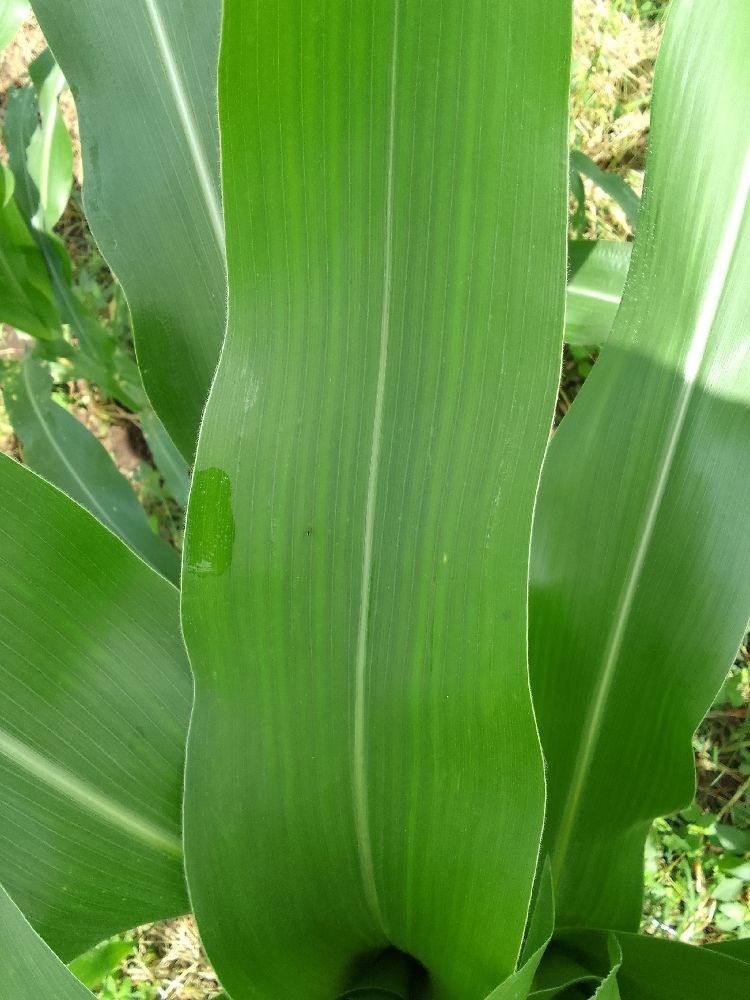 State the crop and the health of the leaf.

maize, healthy
